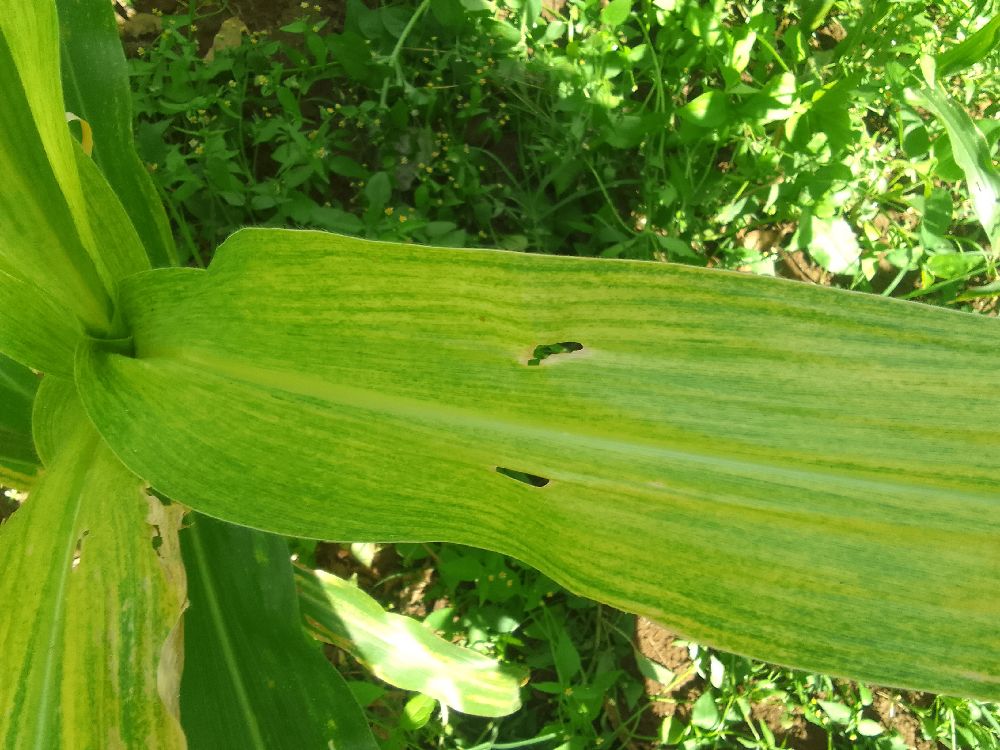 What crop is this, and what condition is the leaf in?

maize, maize lethal necrosis
